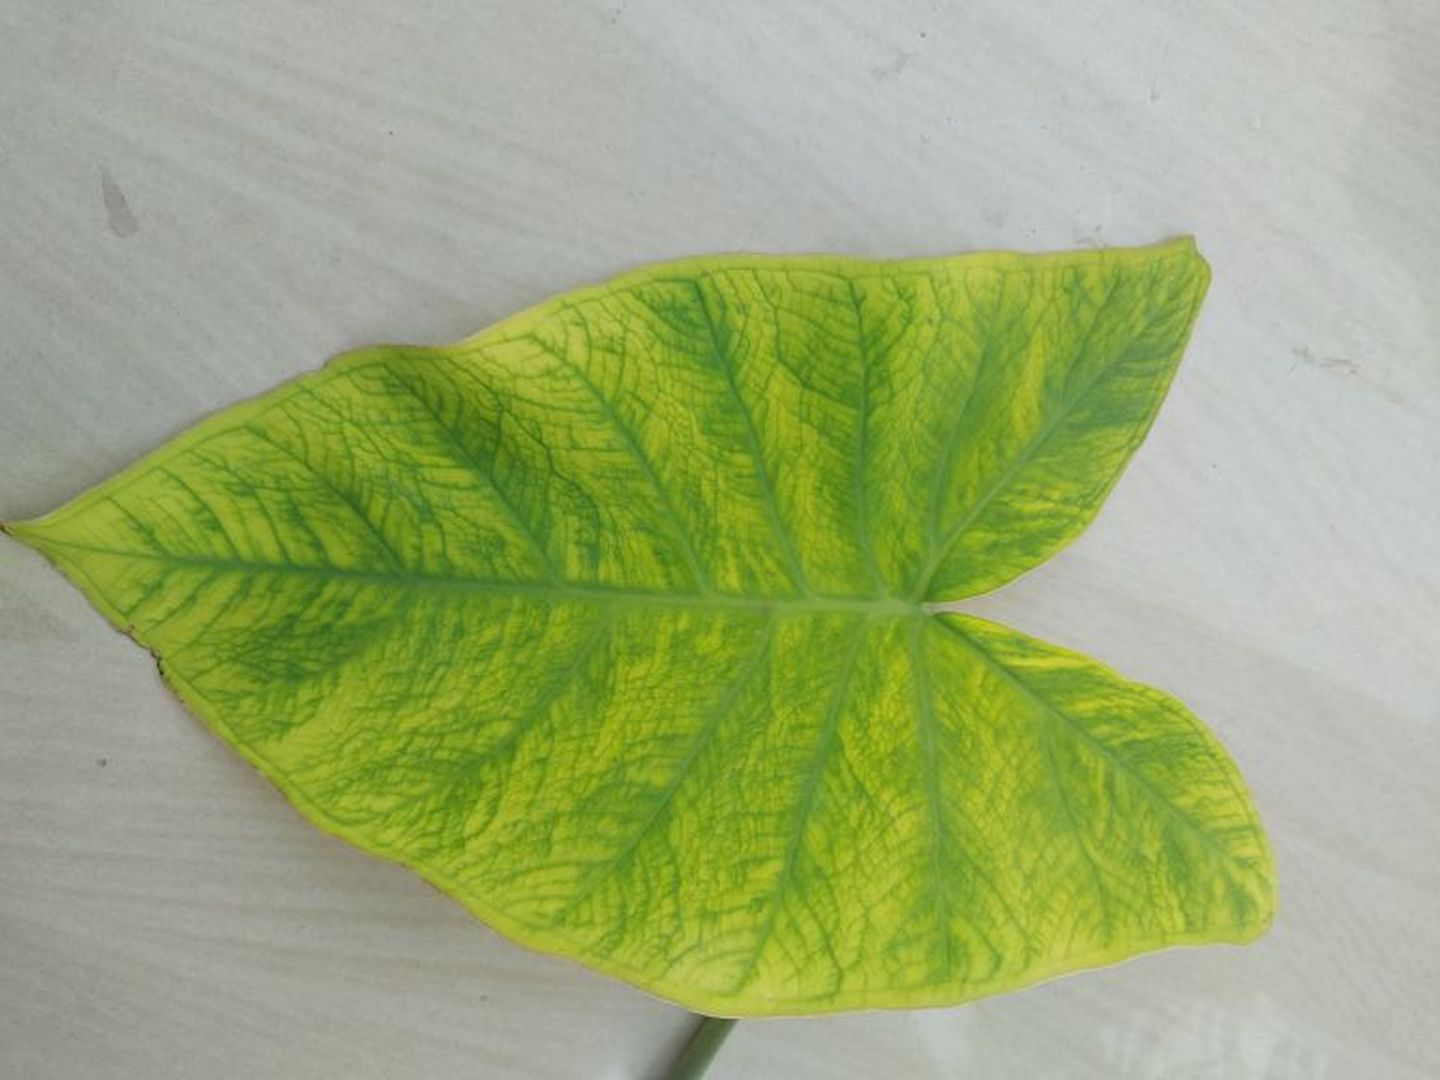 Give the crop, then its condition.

taro, mosaic
